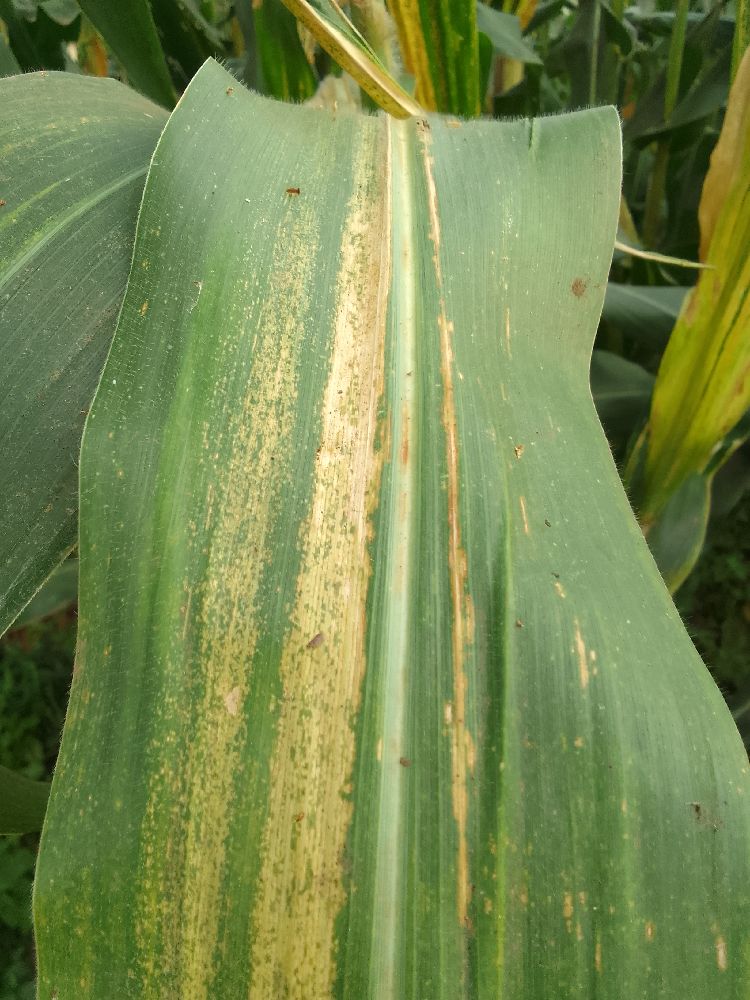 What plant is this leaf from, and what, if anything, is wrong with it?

maize, maize lethal necrosis
